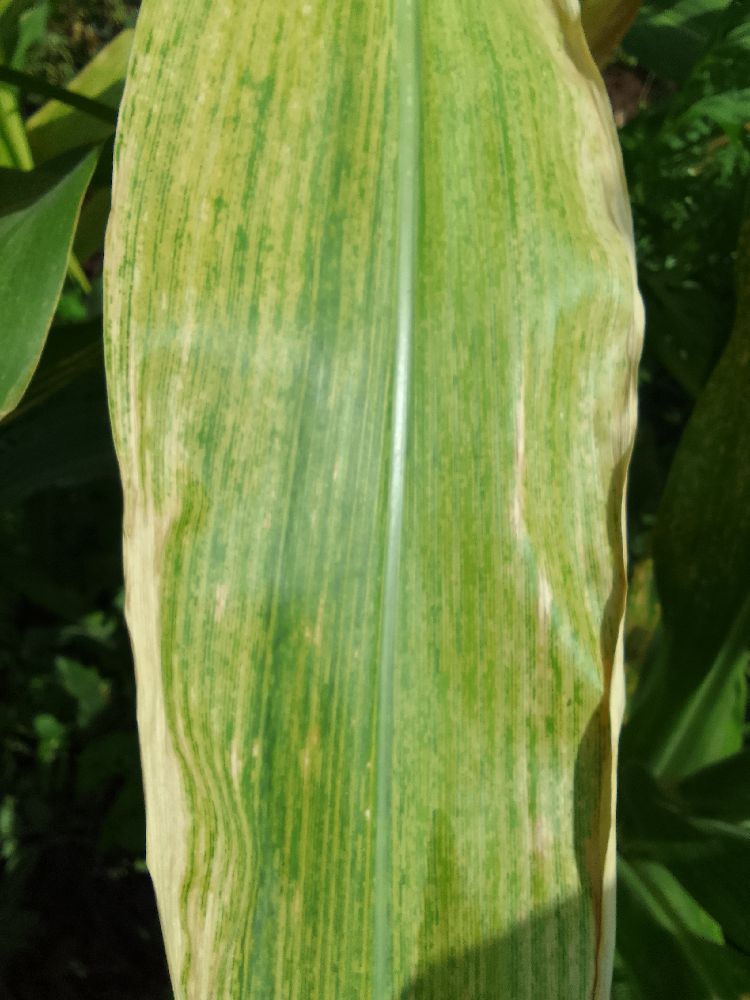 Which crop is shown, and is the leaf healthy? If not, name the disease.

maize, maize lethal necrosis
